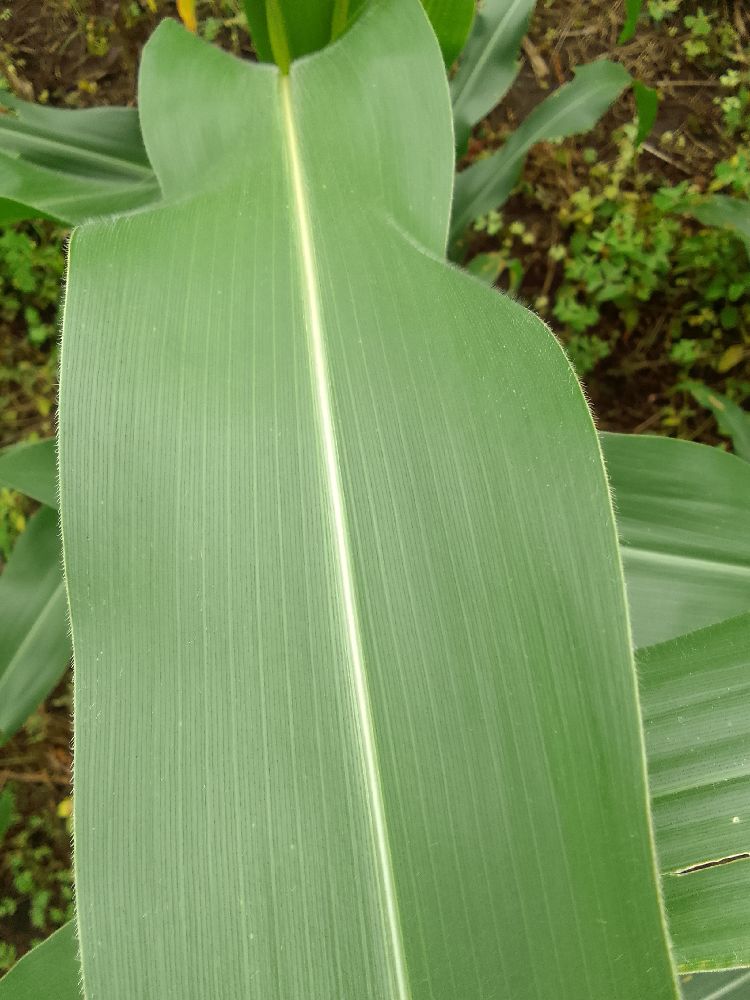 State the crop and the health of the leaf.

maize, healthy
